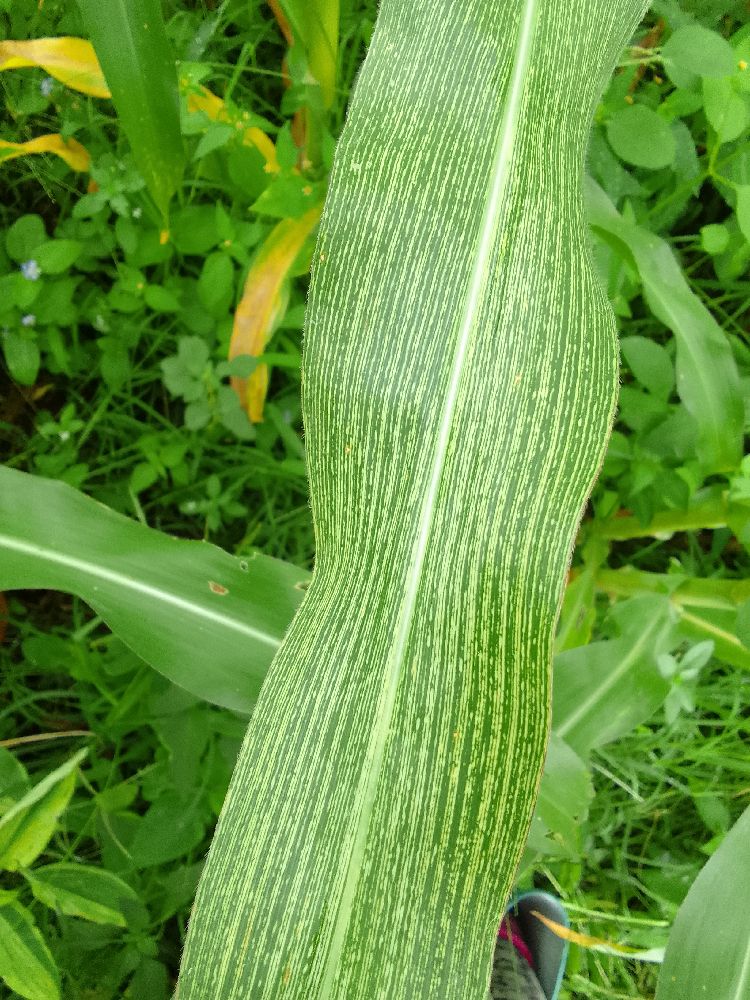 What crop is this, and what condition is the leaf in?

maize, maize streak virus
